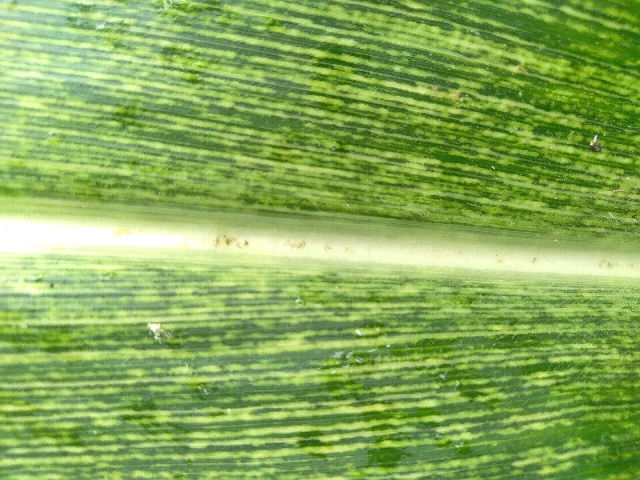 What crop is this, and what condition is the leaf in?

maize, maize streak virus
